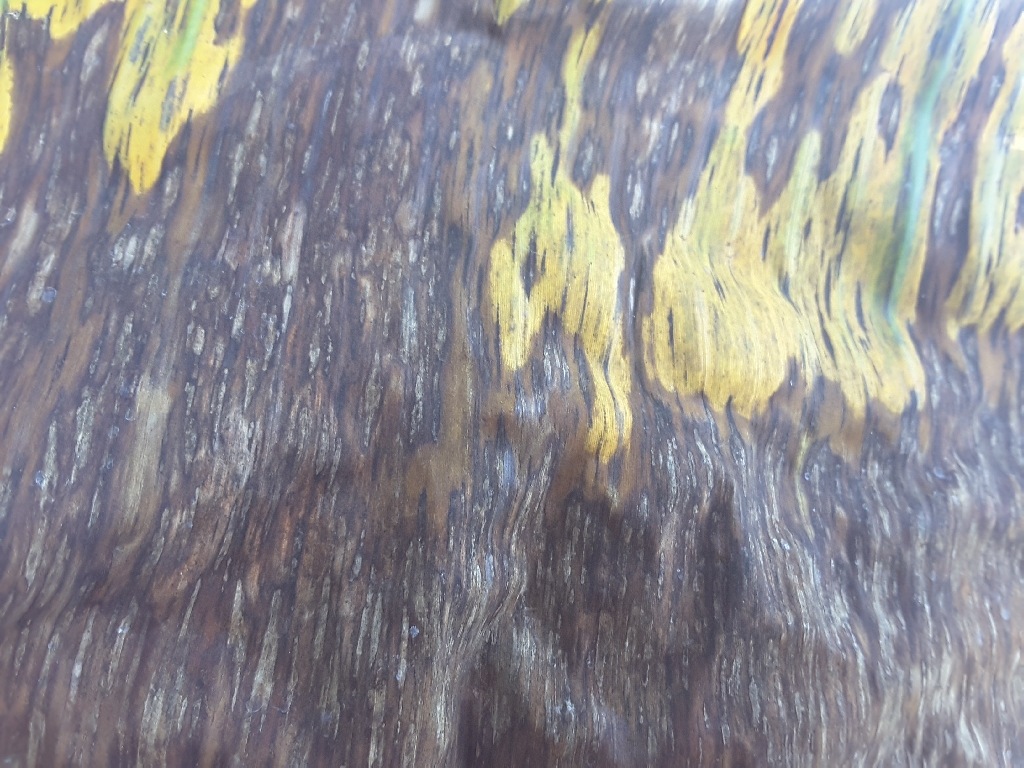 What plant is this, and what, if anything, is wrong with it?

banana, black sigatoka
